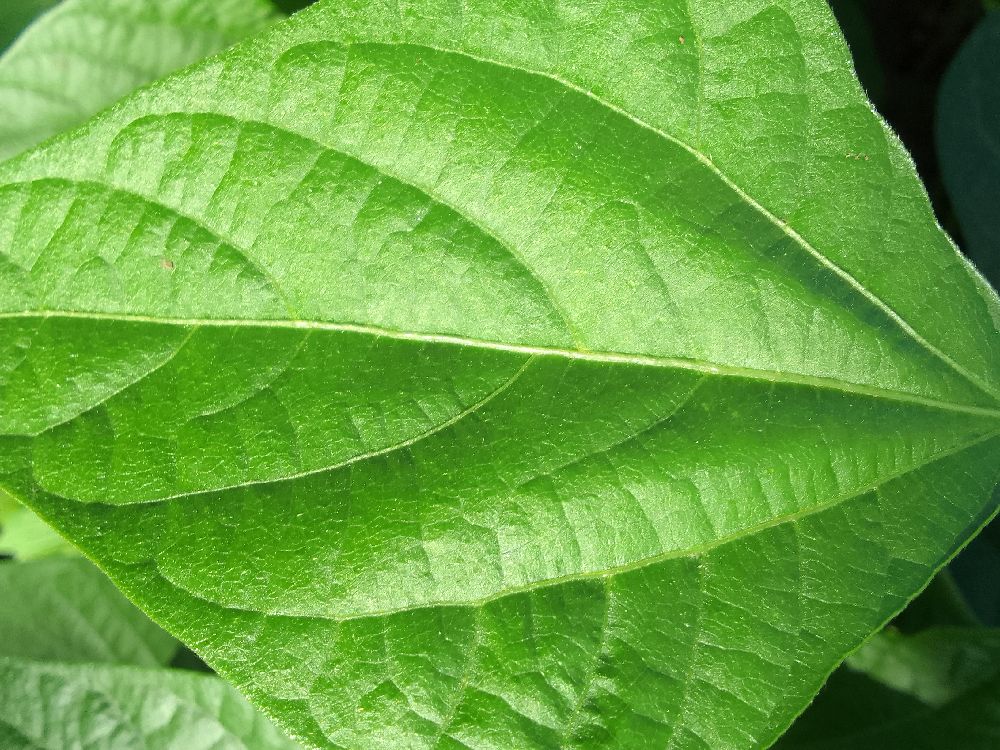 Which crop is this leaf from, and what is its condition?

common bean, healthy
